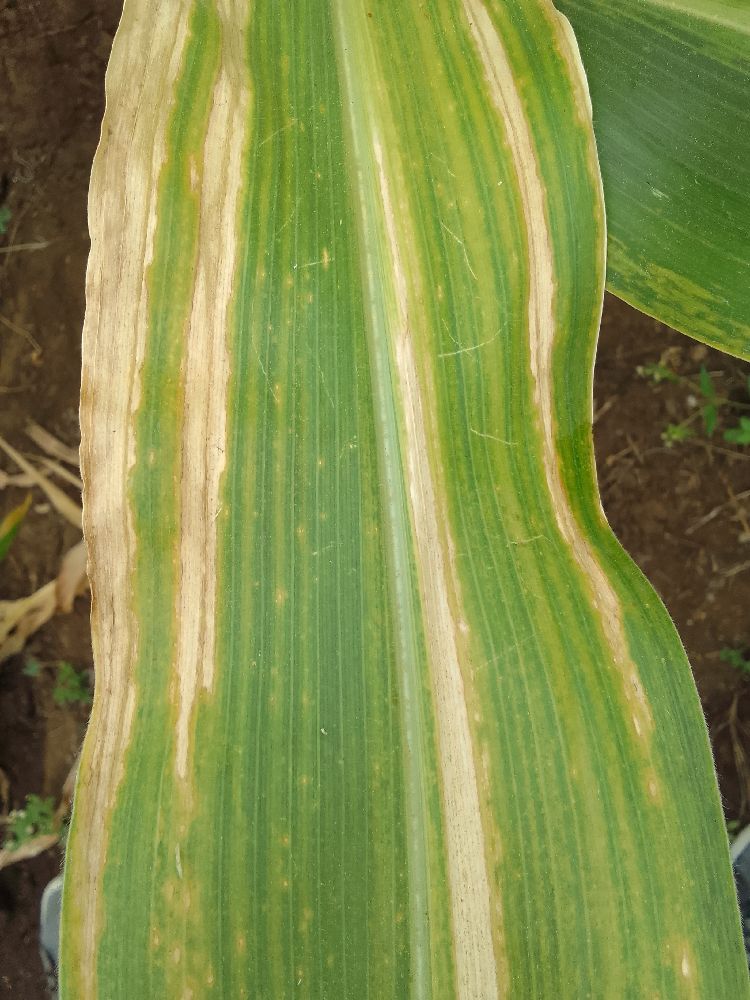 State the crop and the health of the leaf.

maize, maize lethal necrosis
